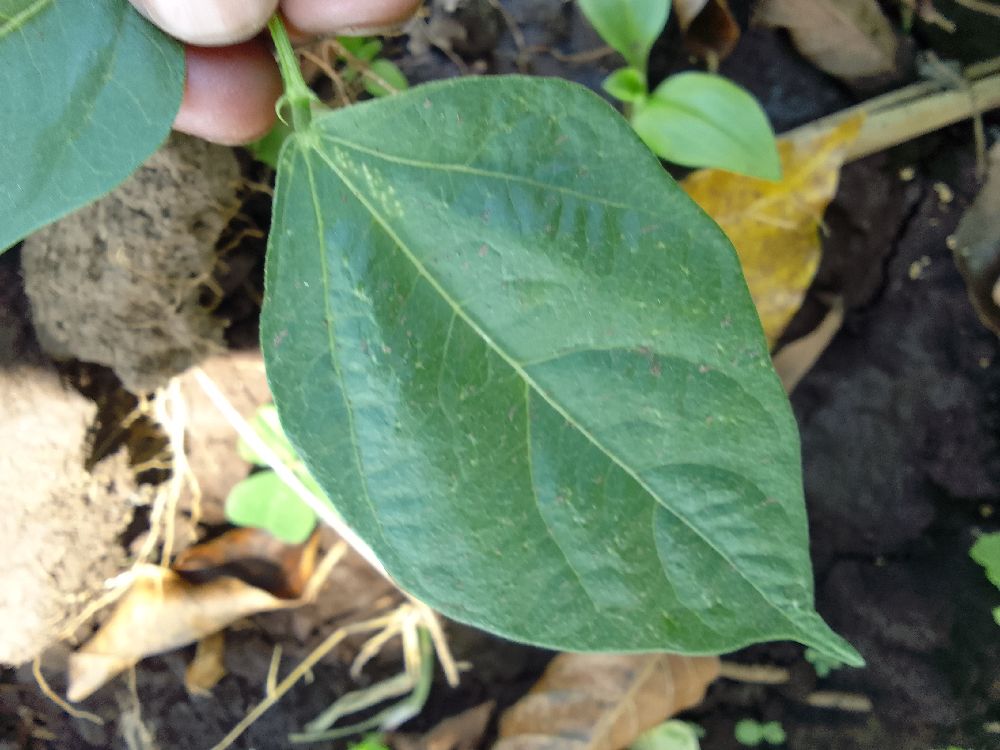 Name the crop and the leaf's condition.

common bean, healthy
